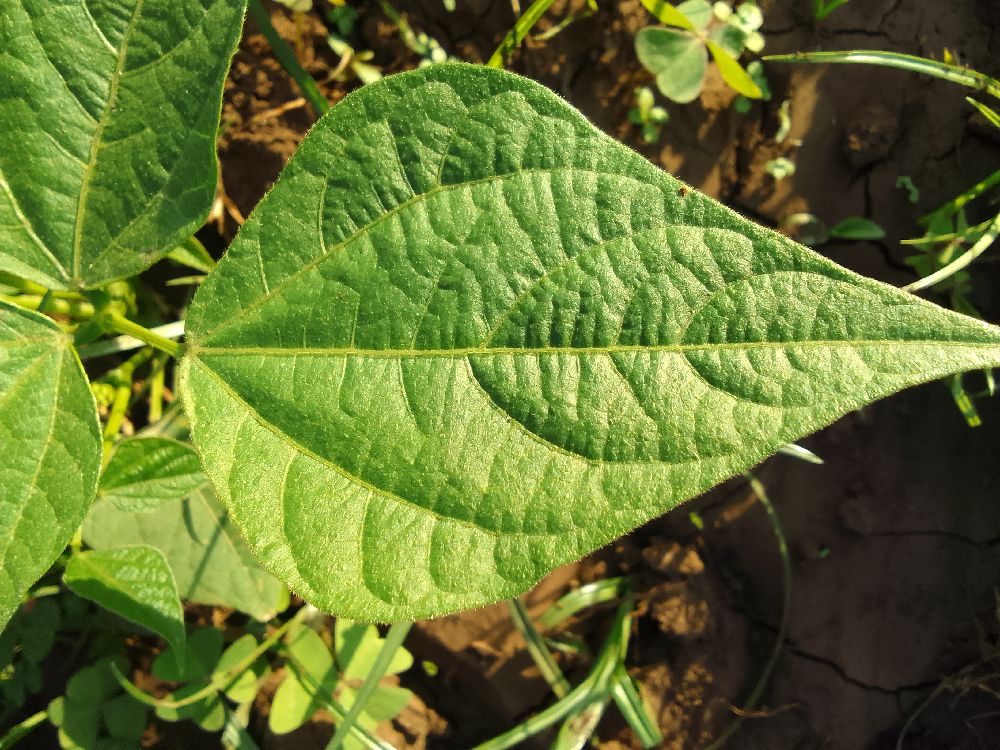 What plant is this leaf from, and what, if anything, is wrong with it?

common bean, healthy
